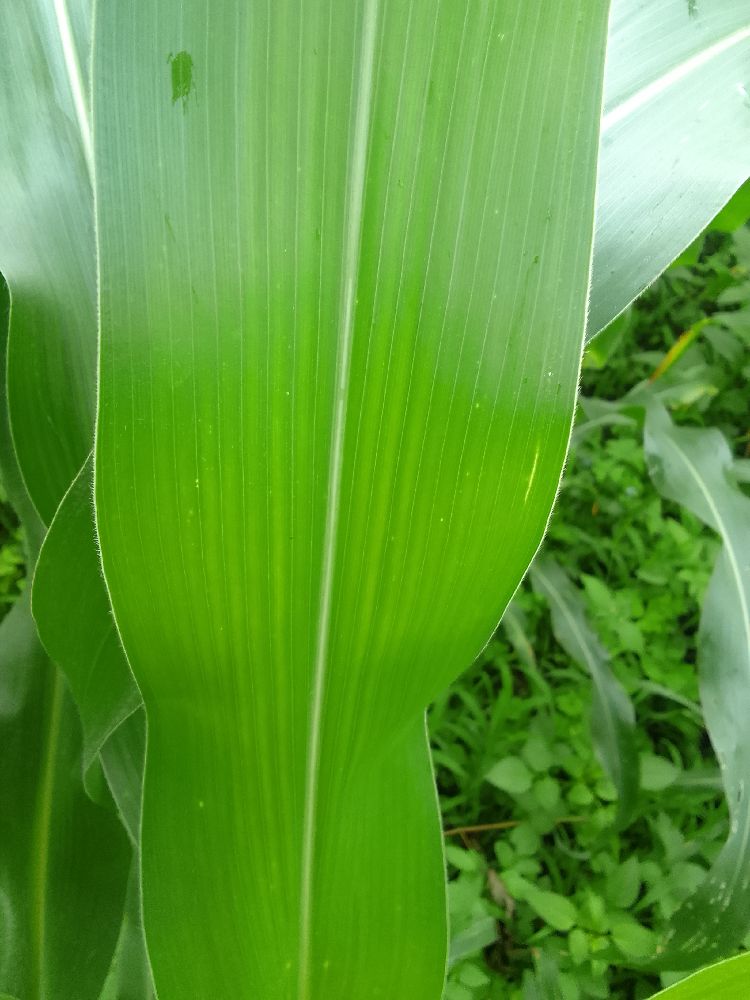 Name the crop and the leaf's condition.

maize, healthy
